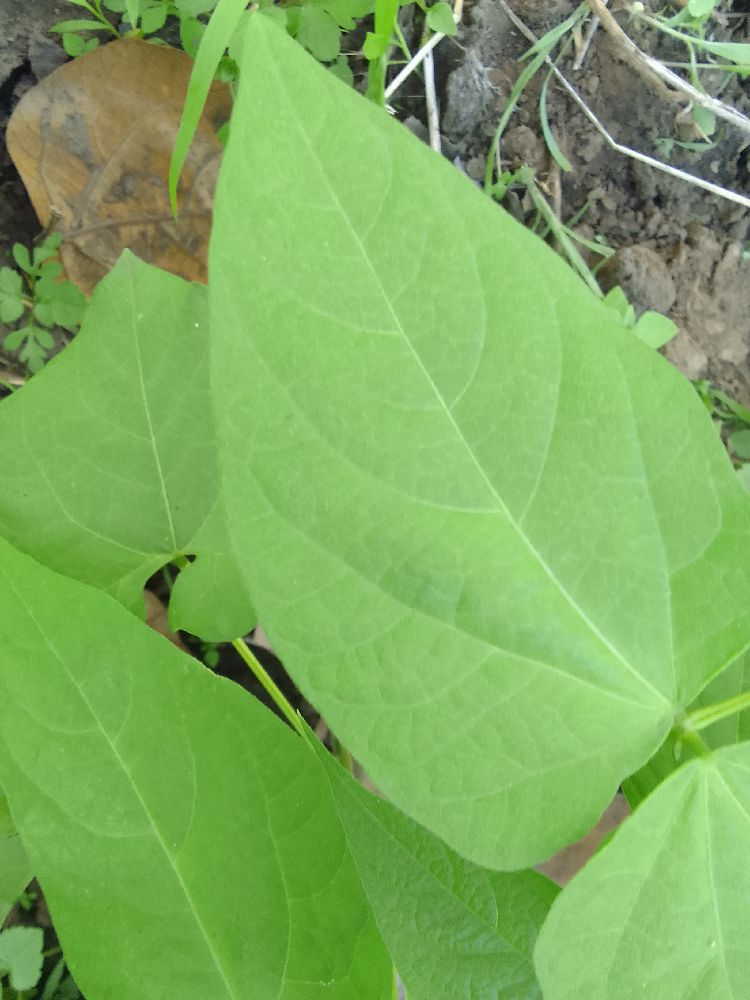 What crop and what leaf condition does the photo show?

common bean, healthy
